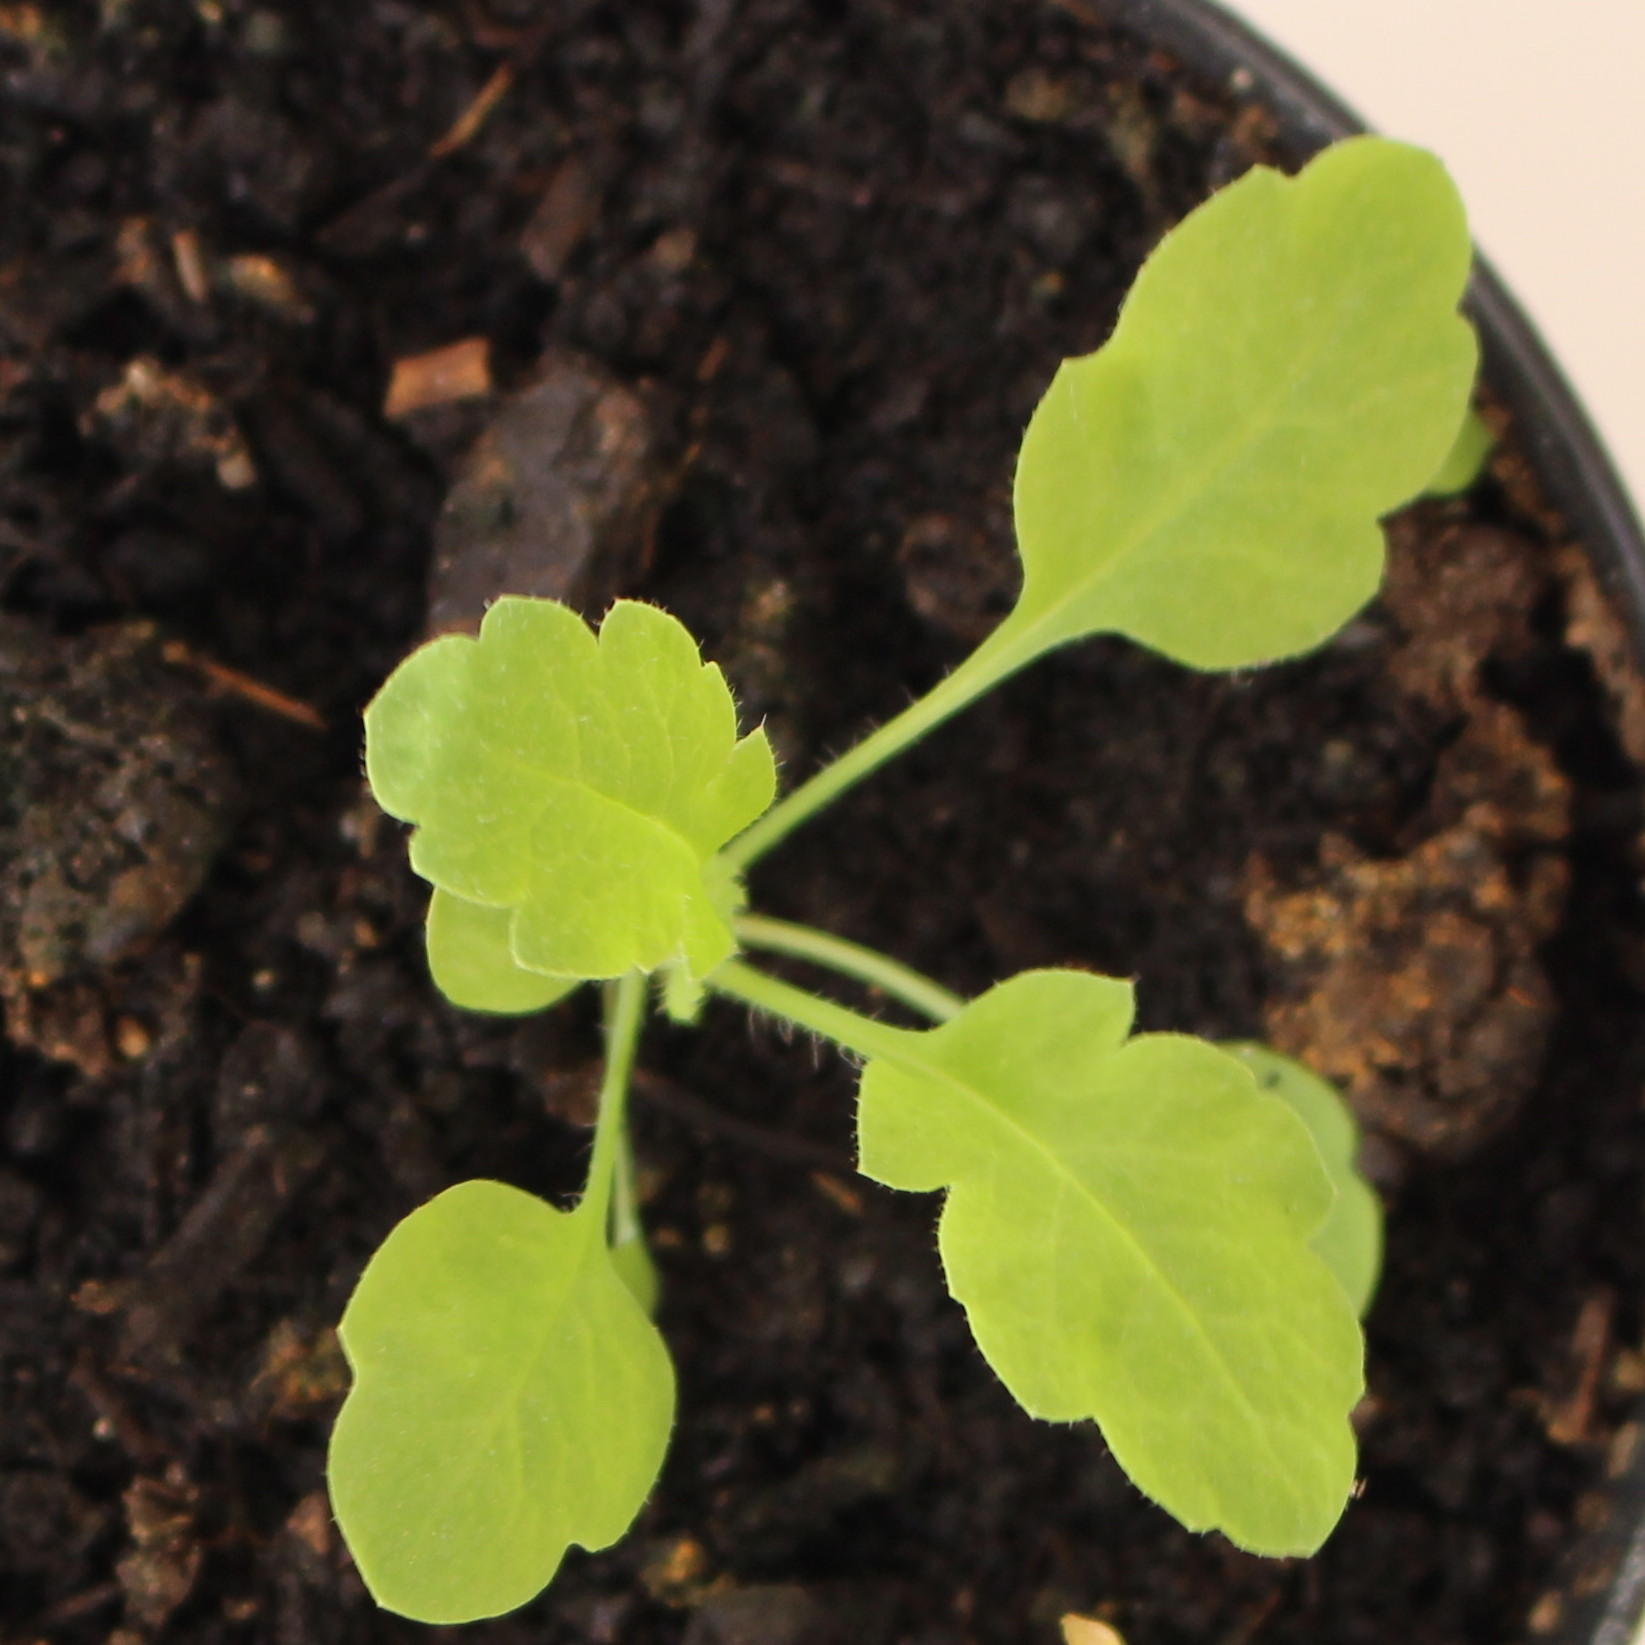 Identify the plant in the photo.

Papaver rhoeas
